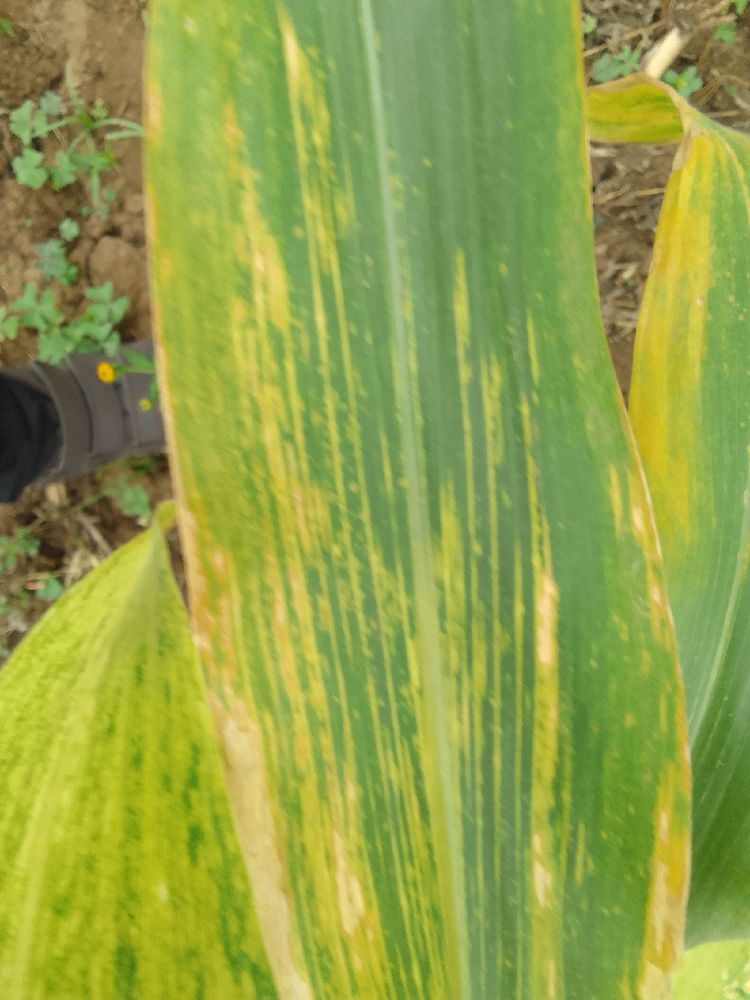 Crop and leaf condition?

maize, maize lethal necrosis
